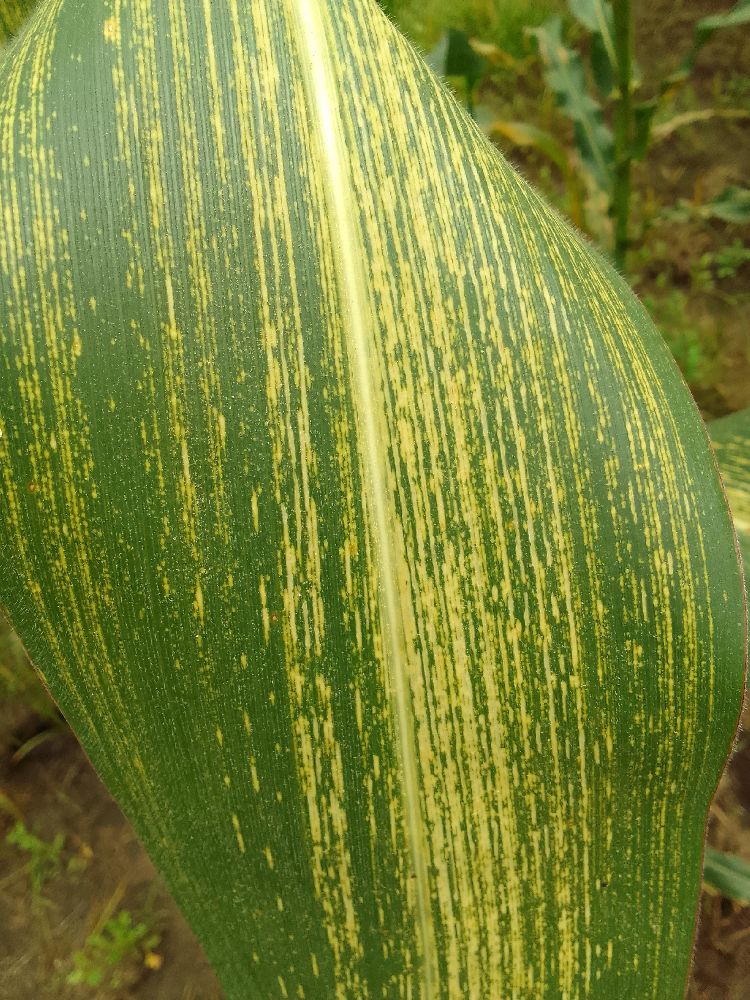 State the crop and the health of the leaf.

maize, maize streak virus
